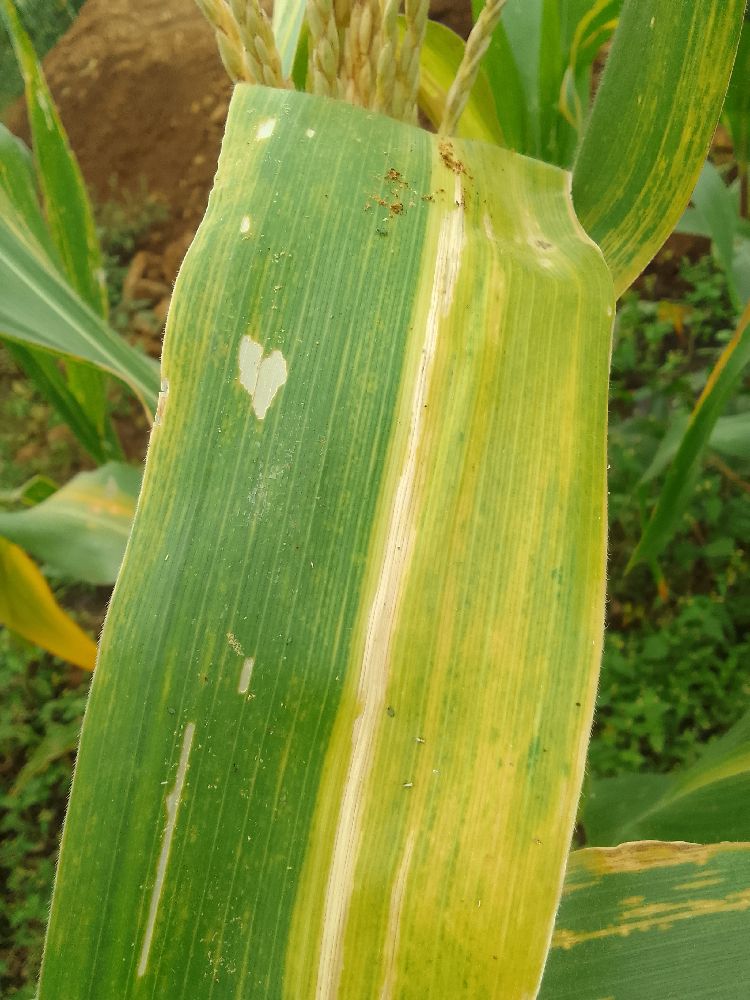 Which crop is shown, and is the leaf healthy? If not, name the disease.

maize, maize lethal necrosis
